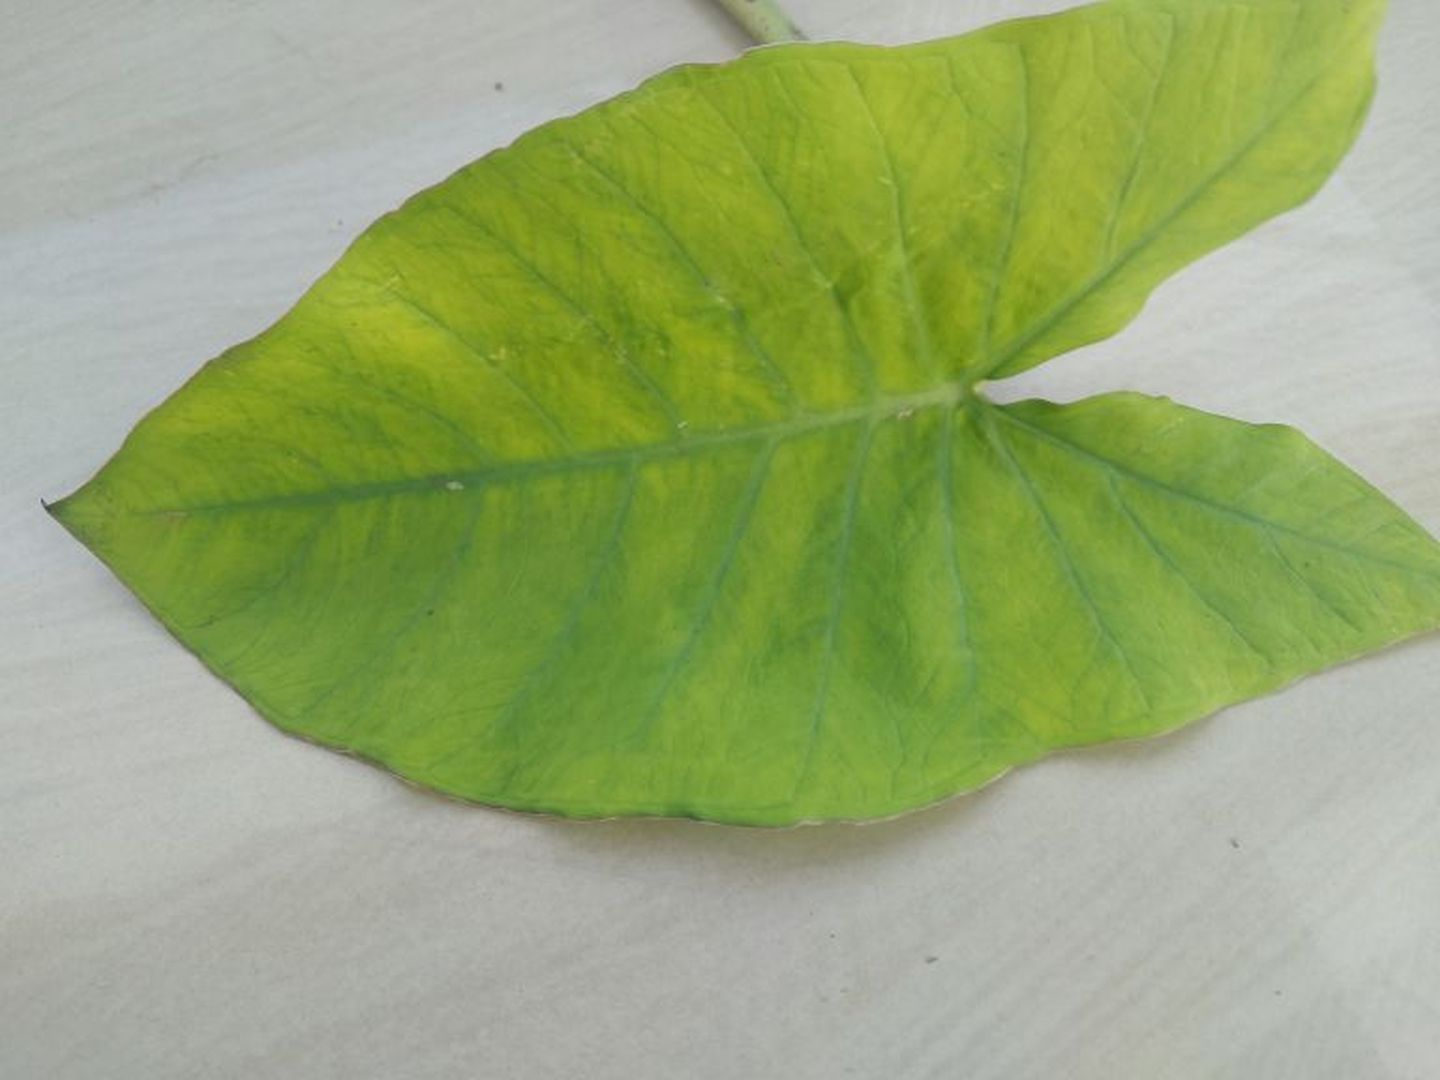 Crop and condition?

taro, mosaic
